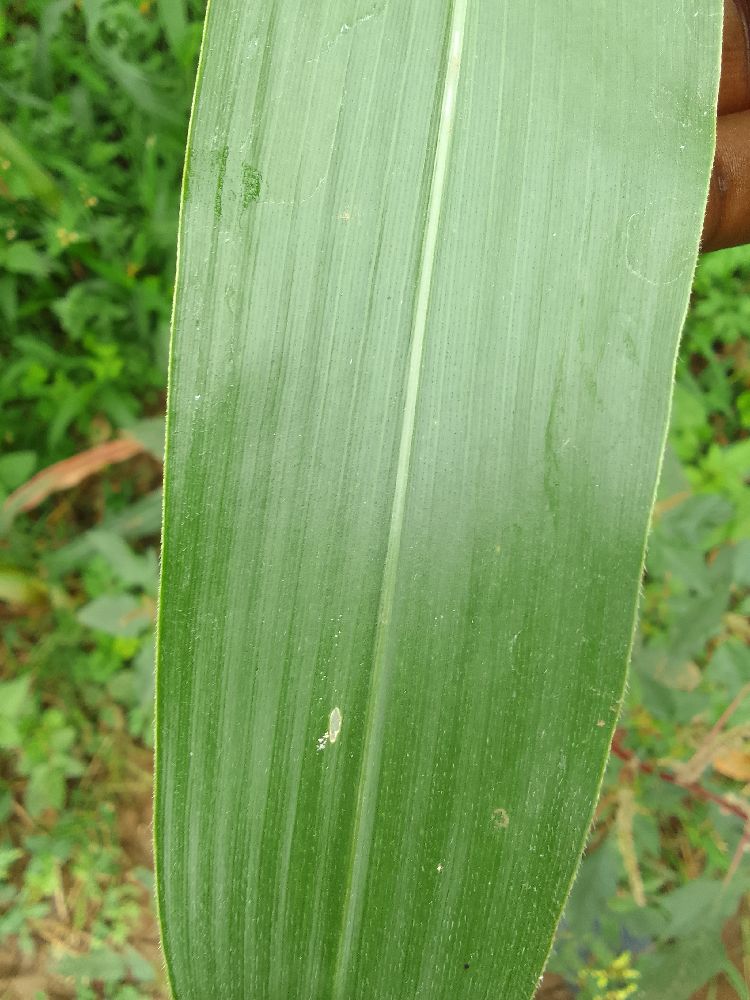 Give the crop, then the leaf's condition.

maize, healthy
